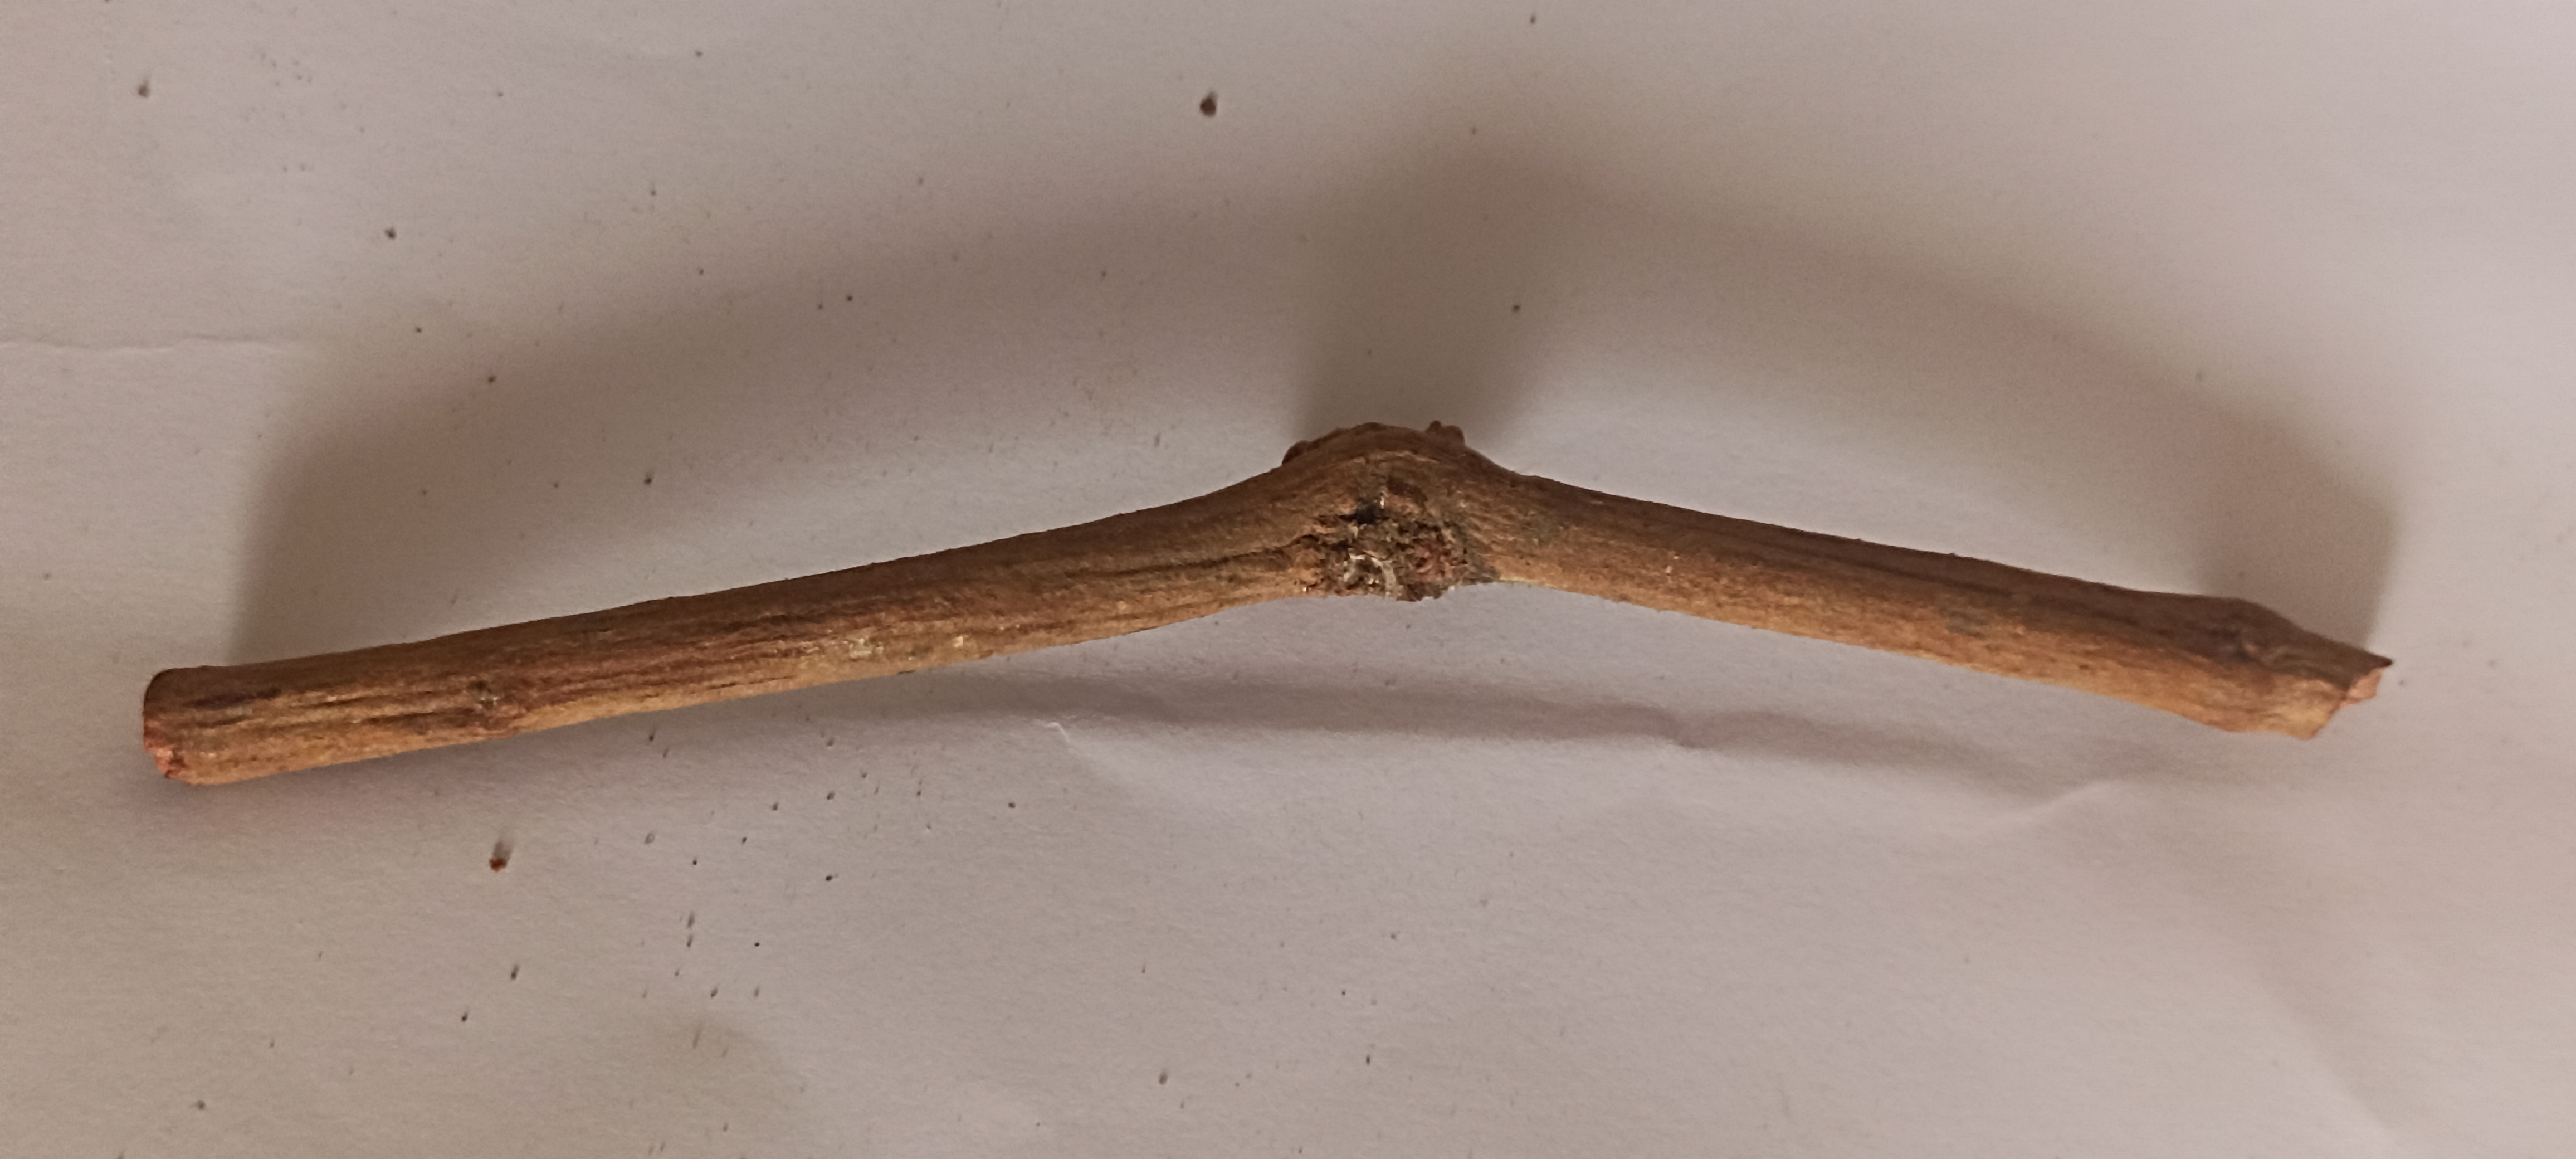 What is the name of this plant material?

manjistha
